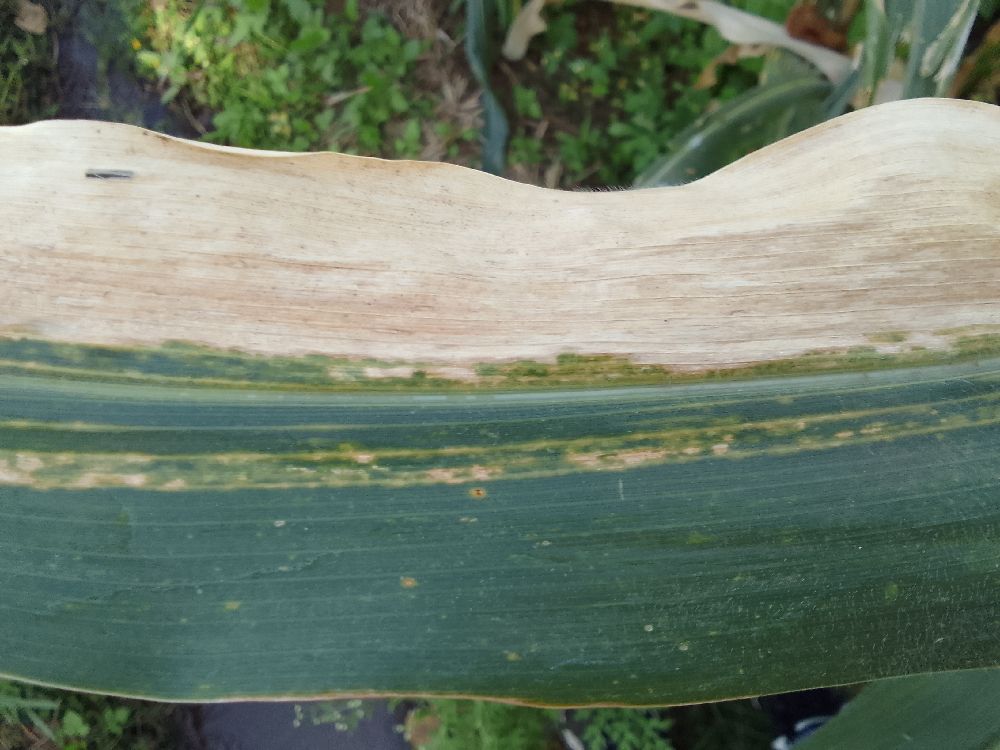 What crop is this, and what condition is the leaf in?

maize, maize lethal necrosis
